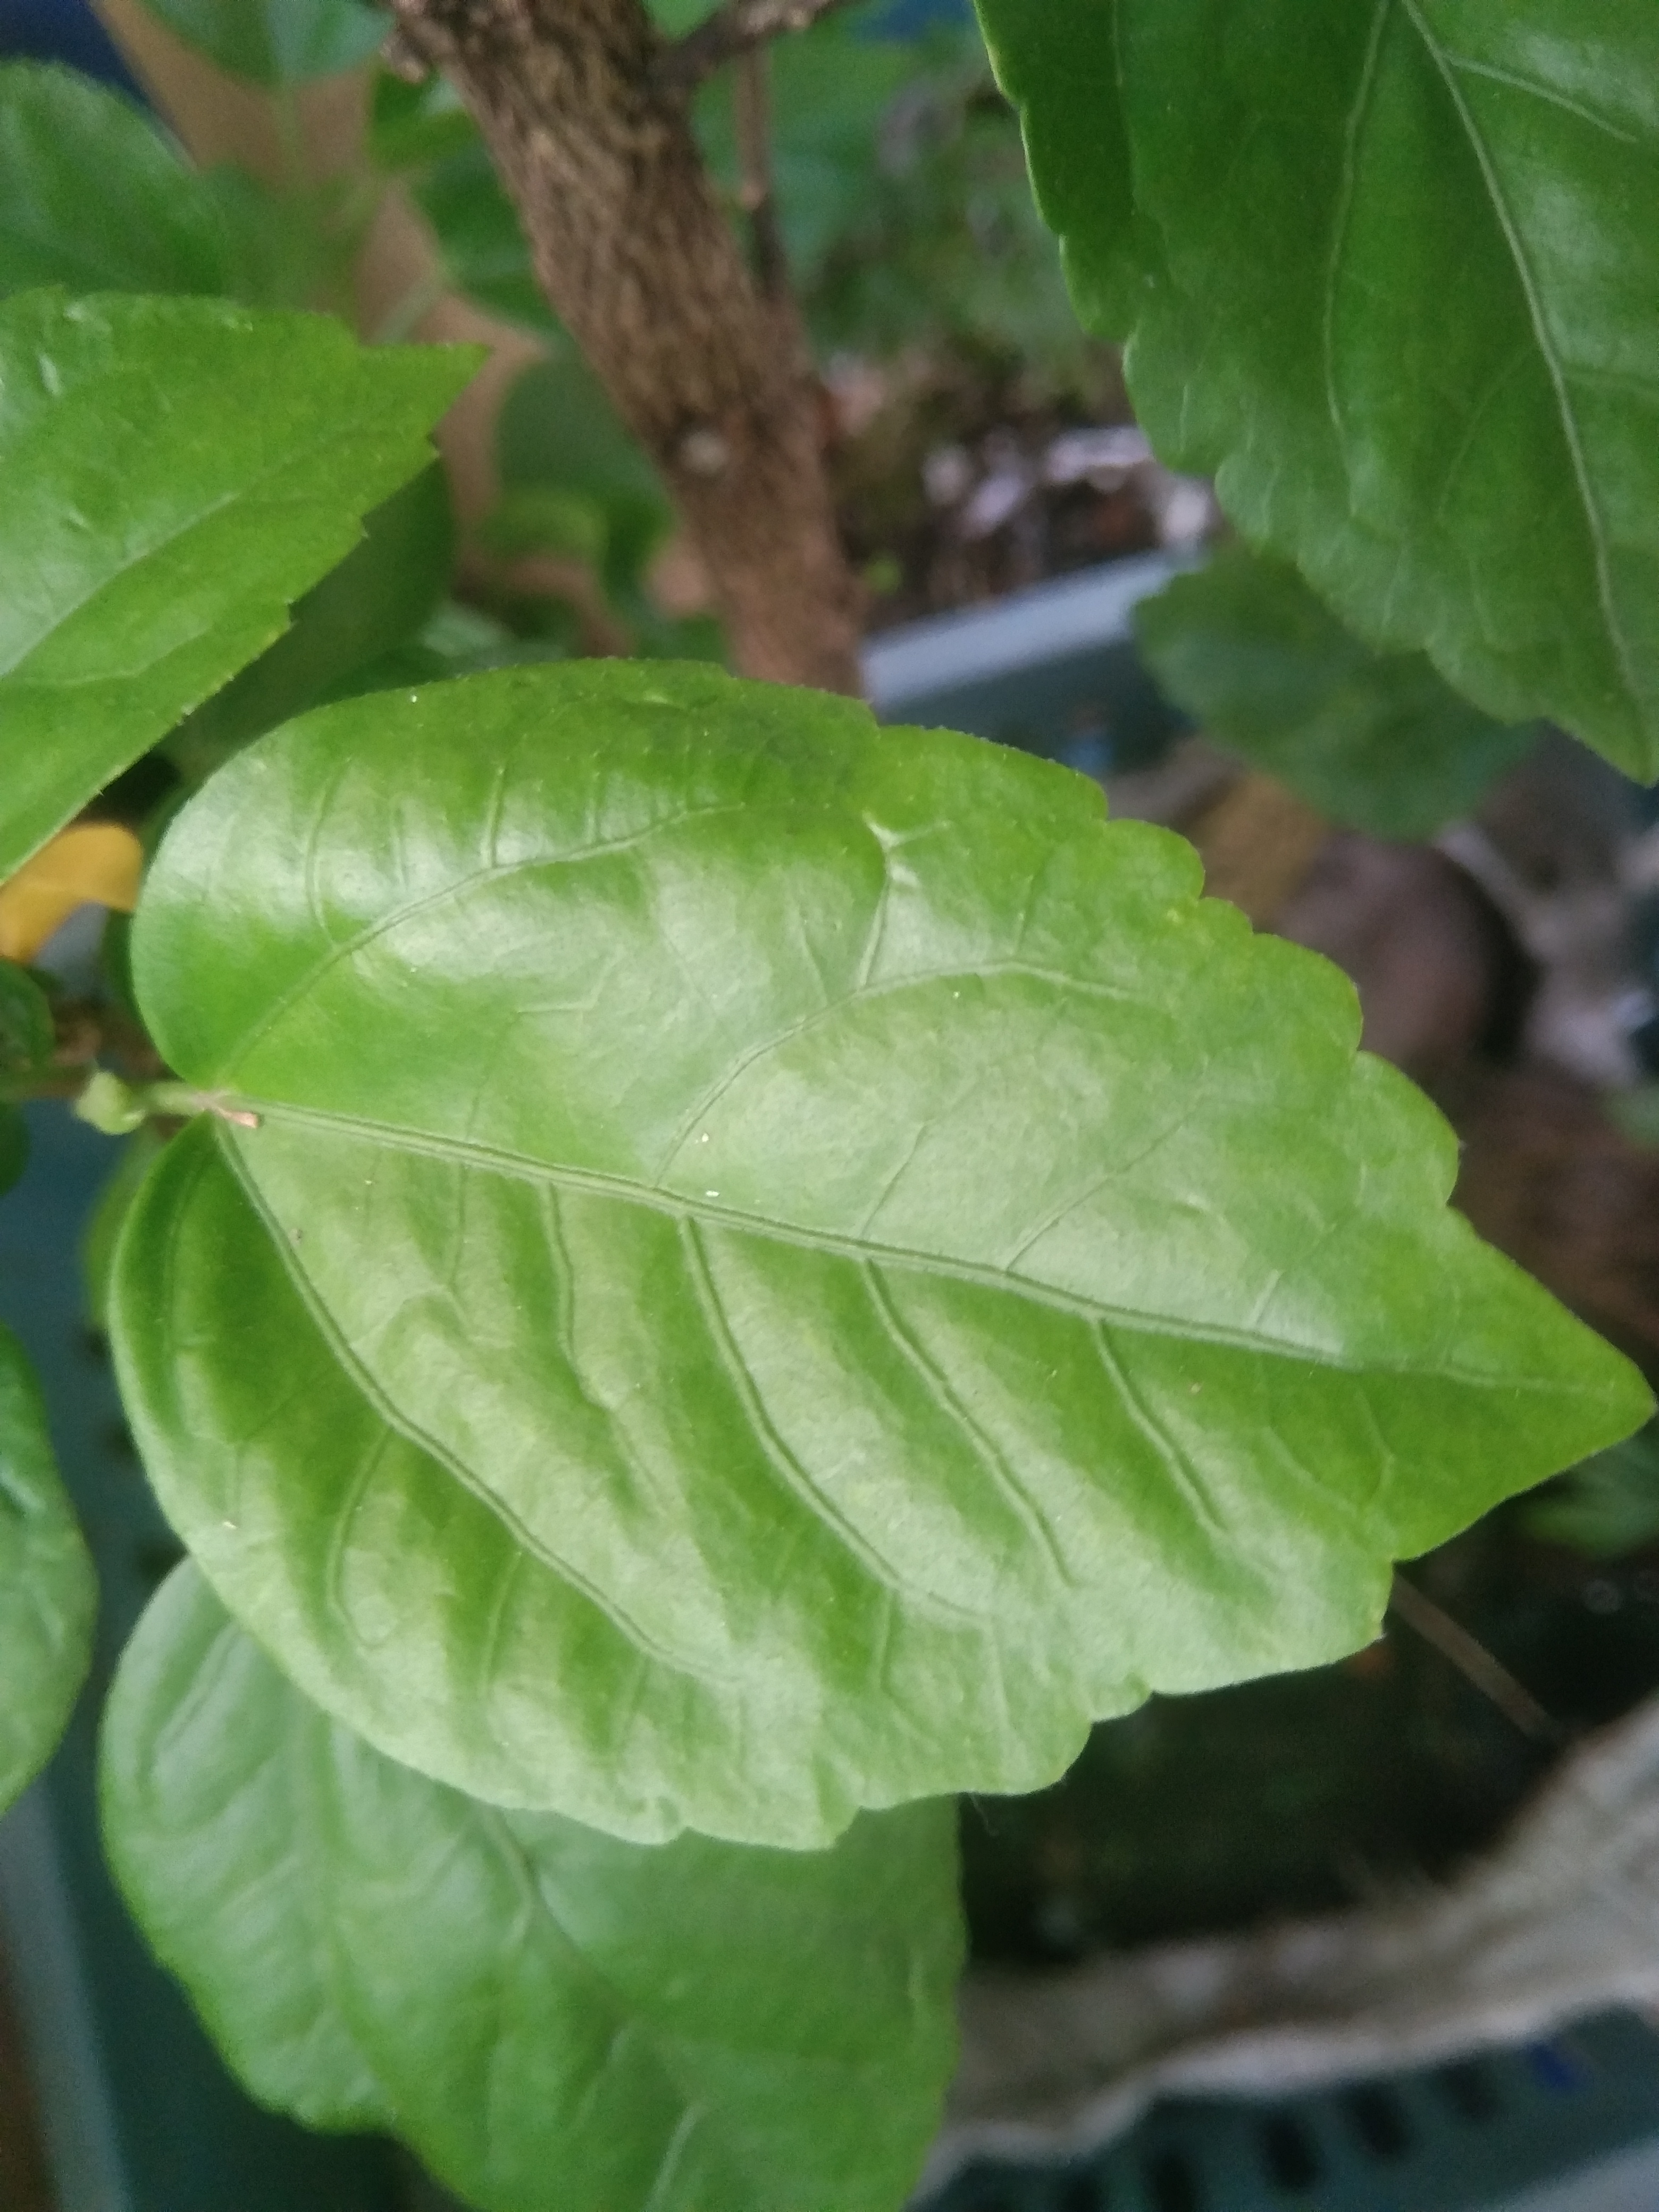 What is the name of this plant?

hibiscus
